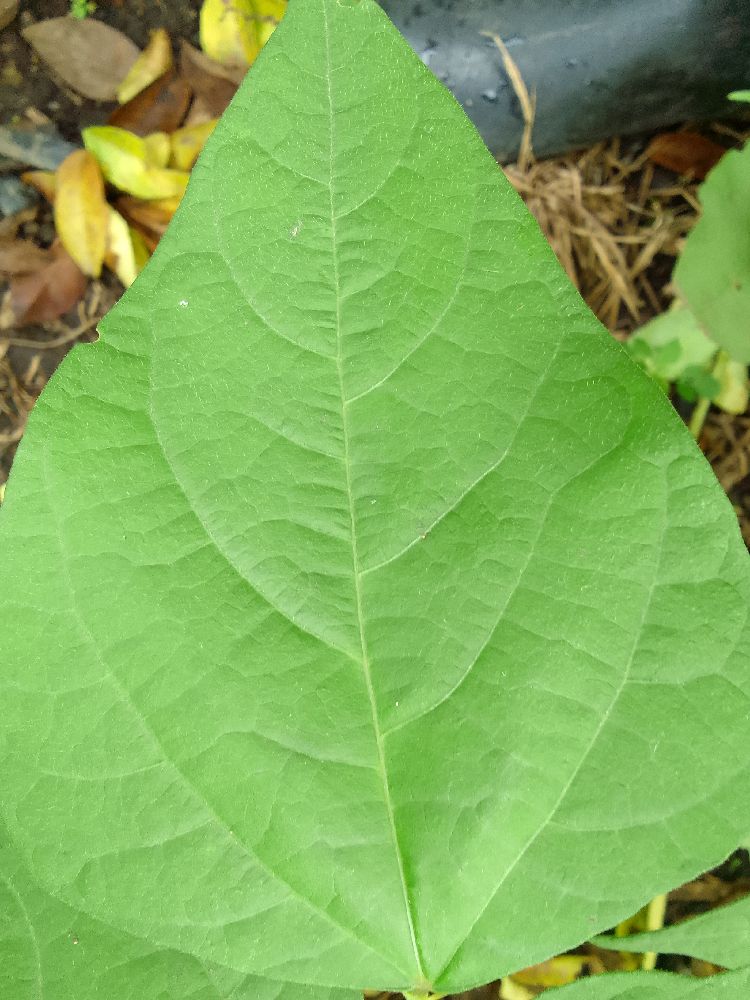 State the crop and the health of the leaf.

common bean, healthy
